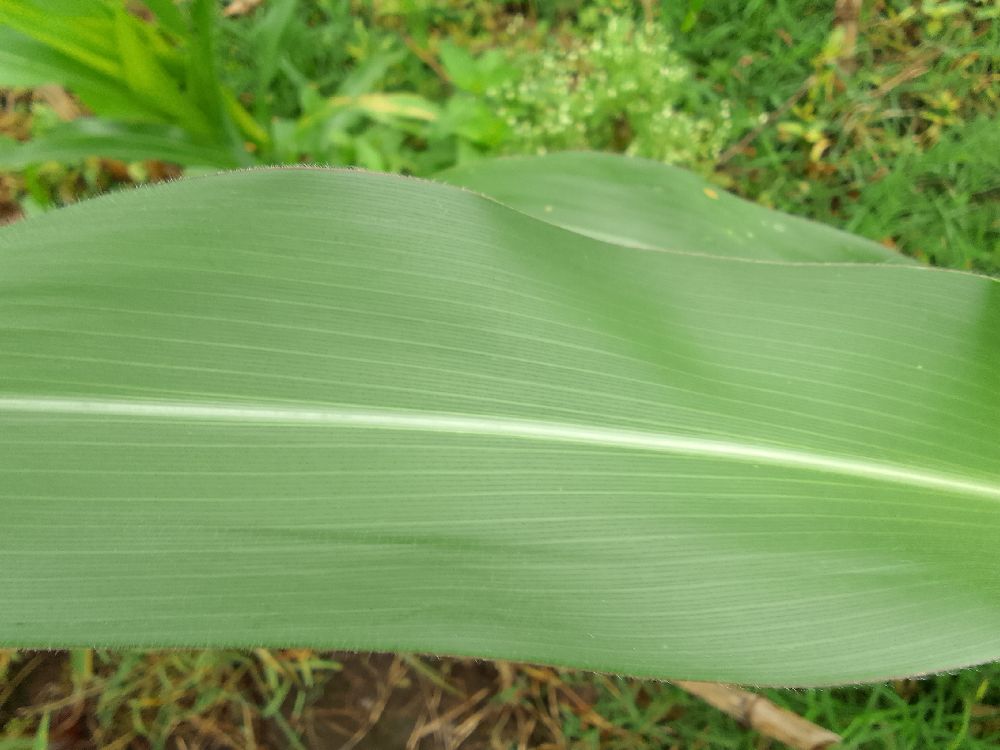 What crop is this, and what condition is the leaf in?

maize, healthy
